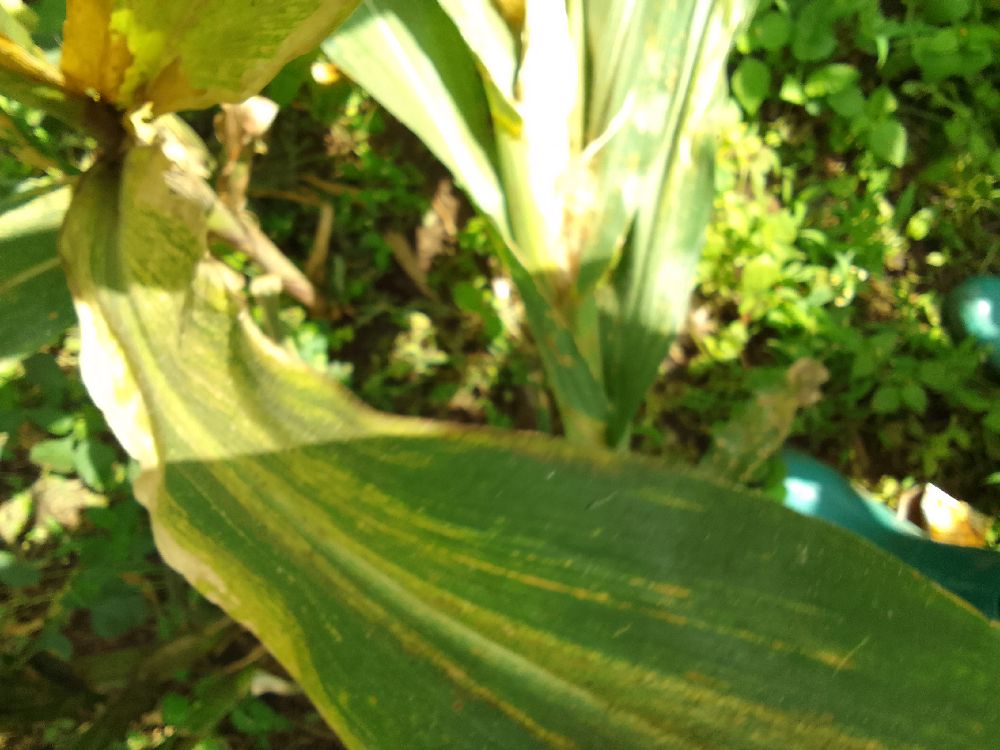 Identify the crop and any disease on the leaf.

maize, maize lethal necrosis
